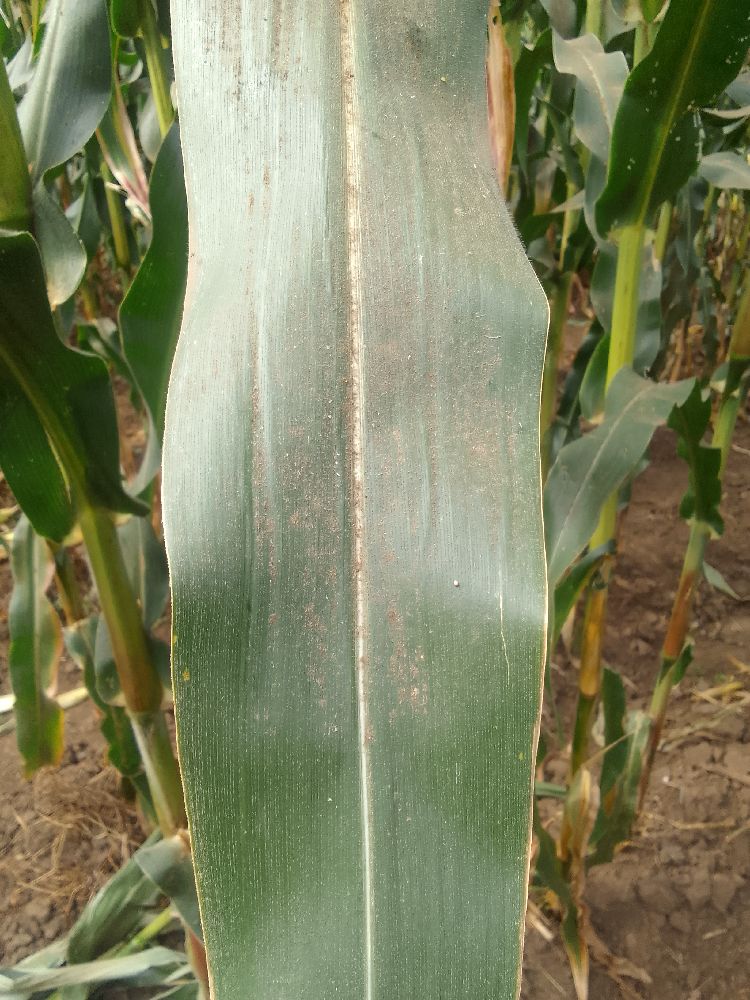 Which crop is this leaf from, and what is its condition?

maize, healthy
